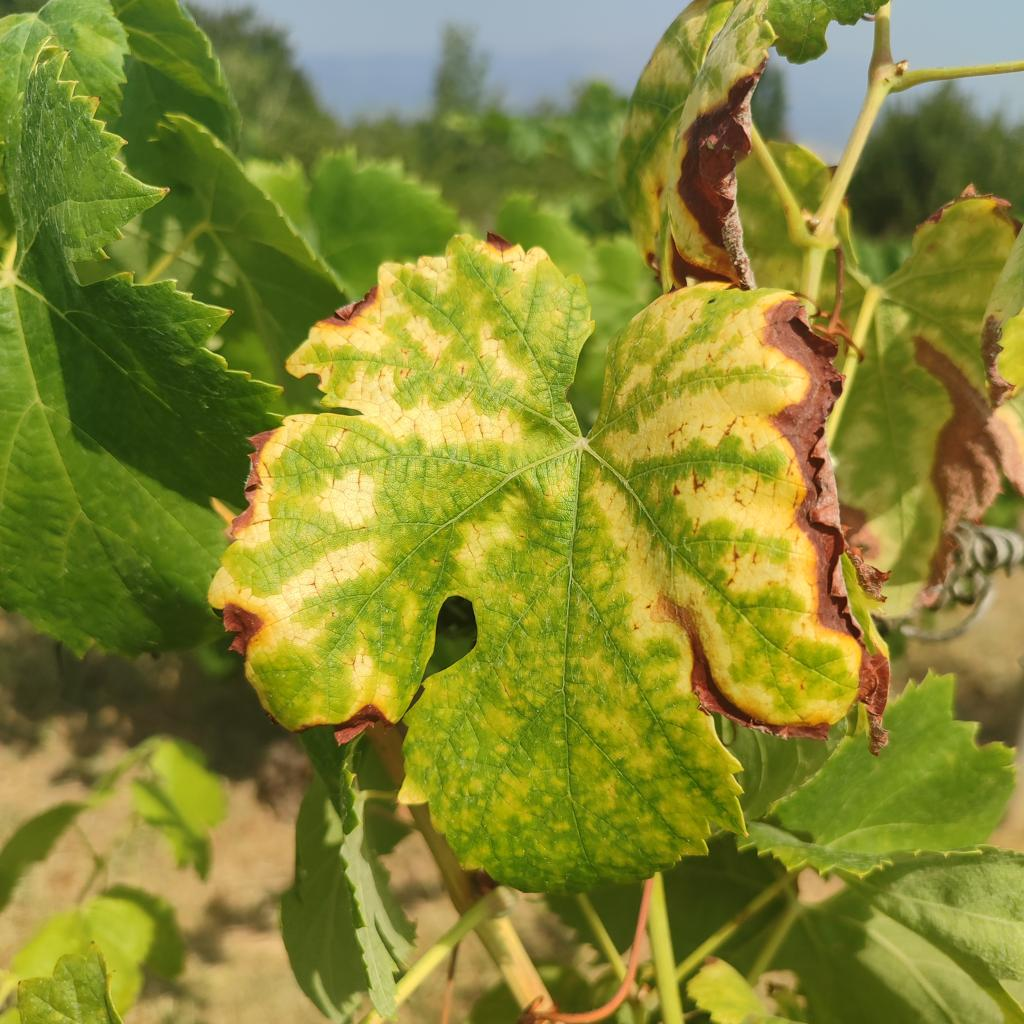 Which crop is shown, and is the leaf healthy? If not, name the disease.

grapevine, esca complex
